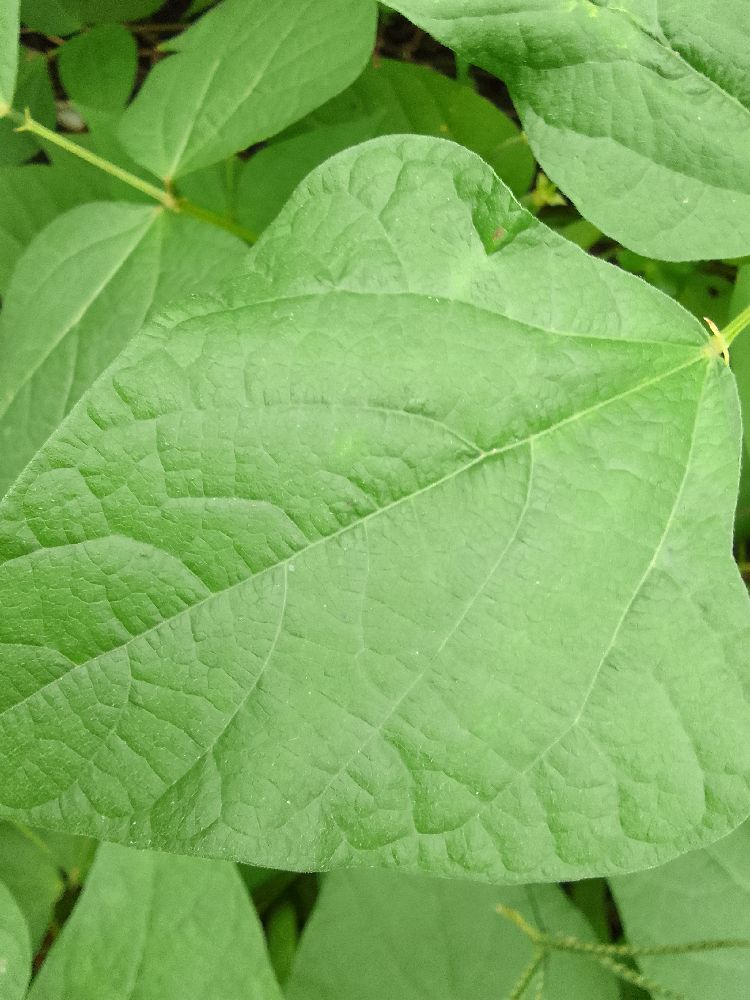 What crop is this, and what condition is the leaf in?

common bean, healthy
